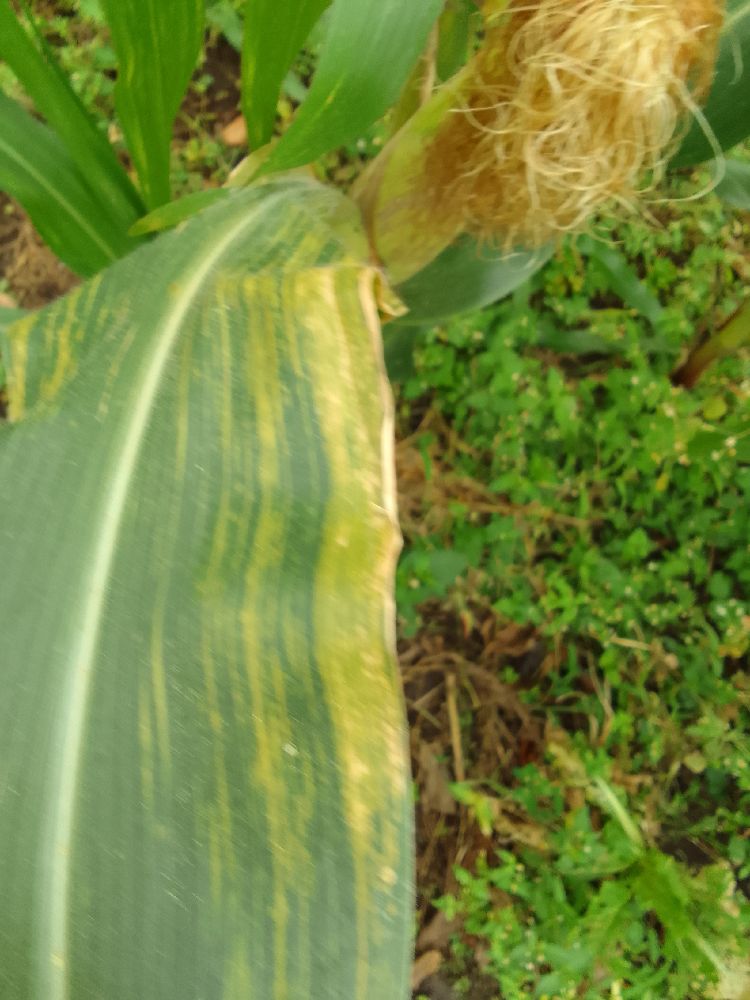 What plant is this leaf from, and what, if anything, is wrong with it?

maize, maize lethal necrosis
